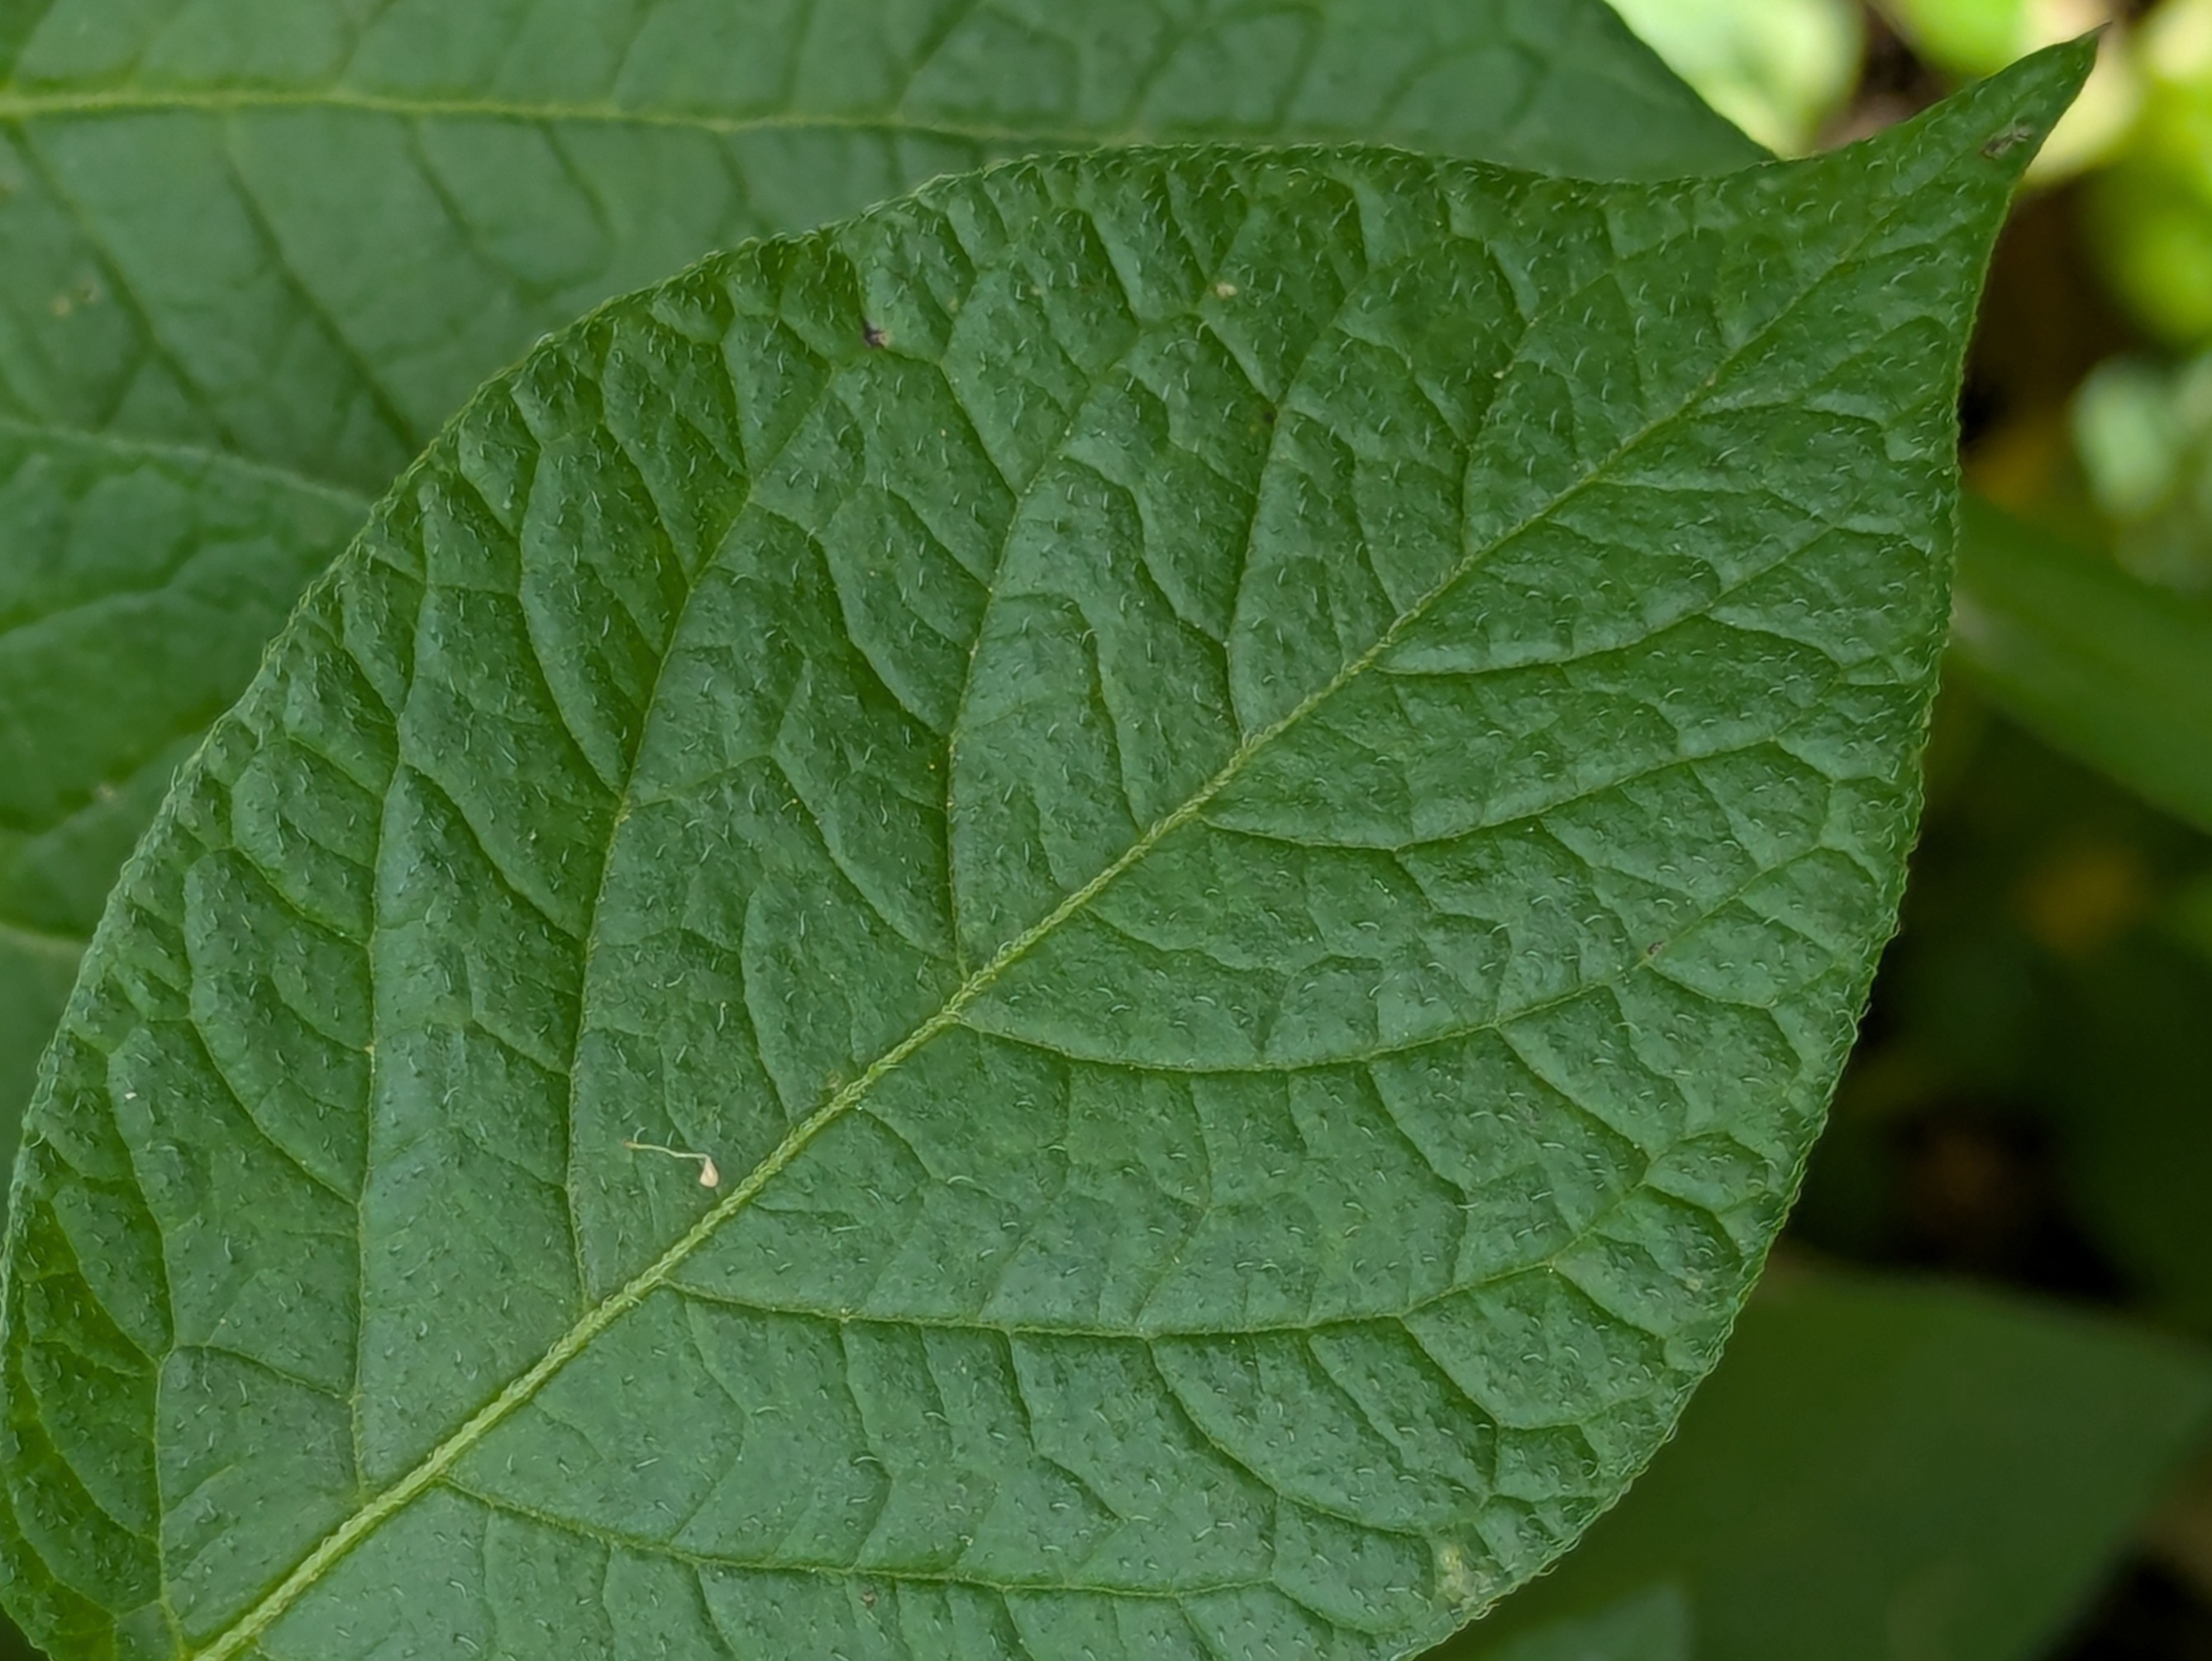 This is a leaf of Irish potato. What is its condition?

healthy
